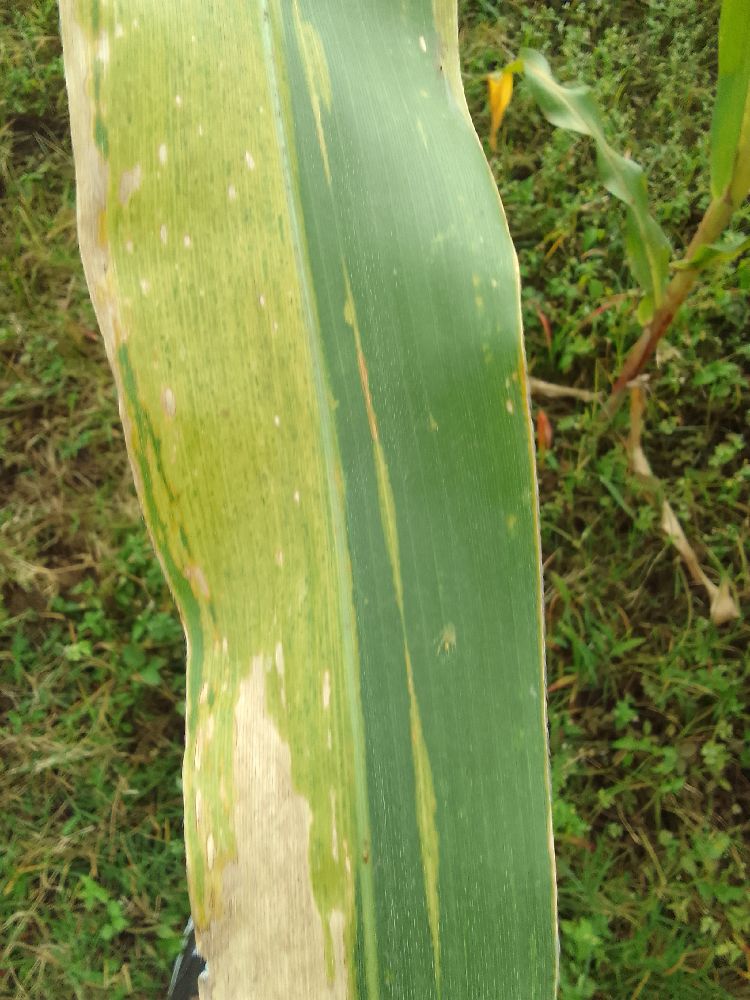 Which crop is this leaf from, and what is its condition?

maize, maize lethal necrosis
